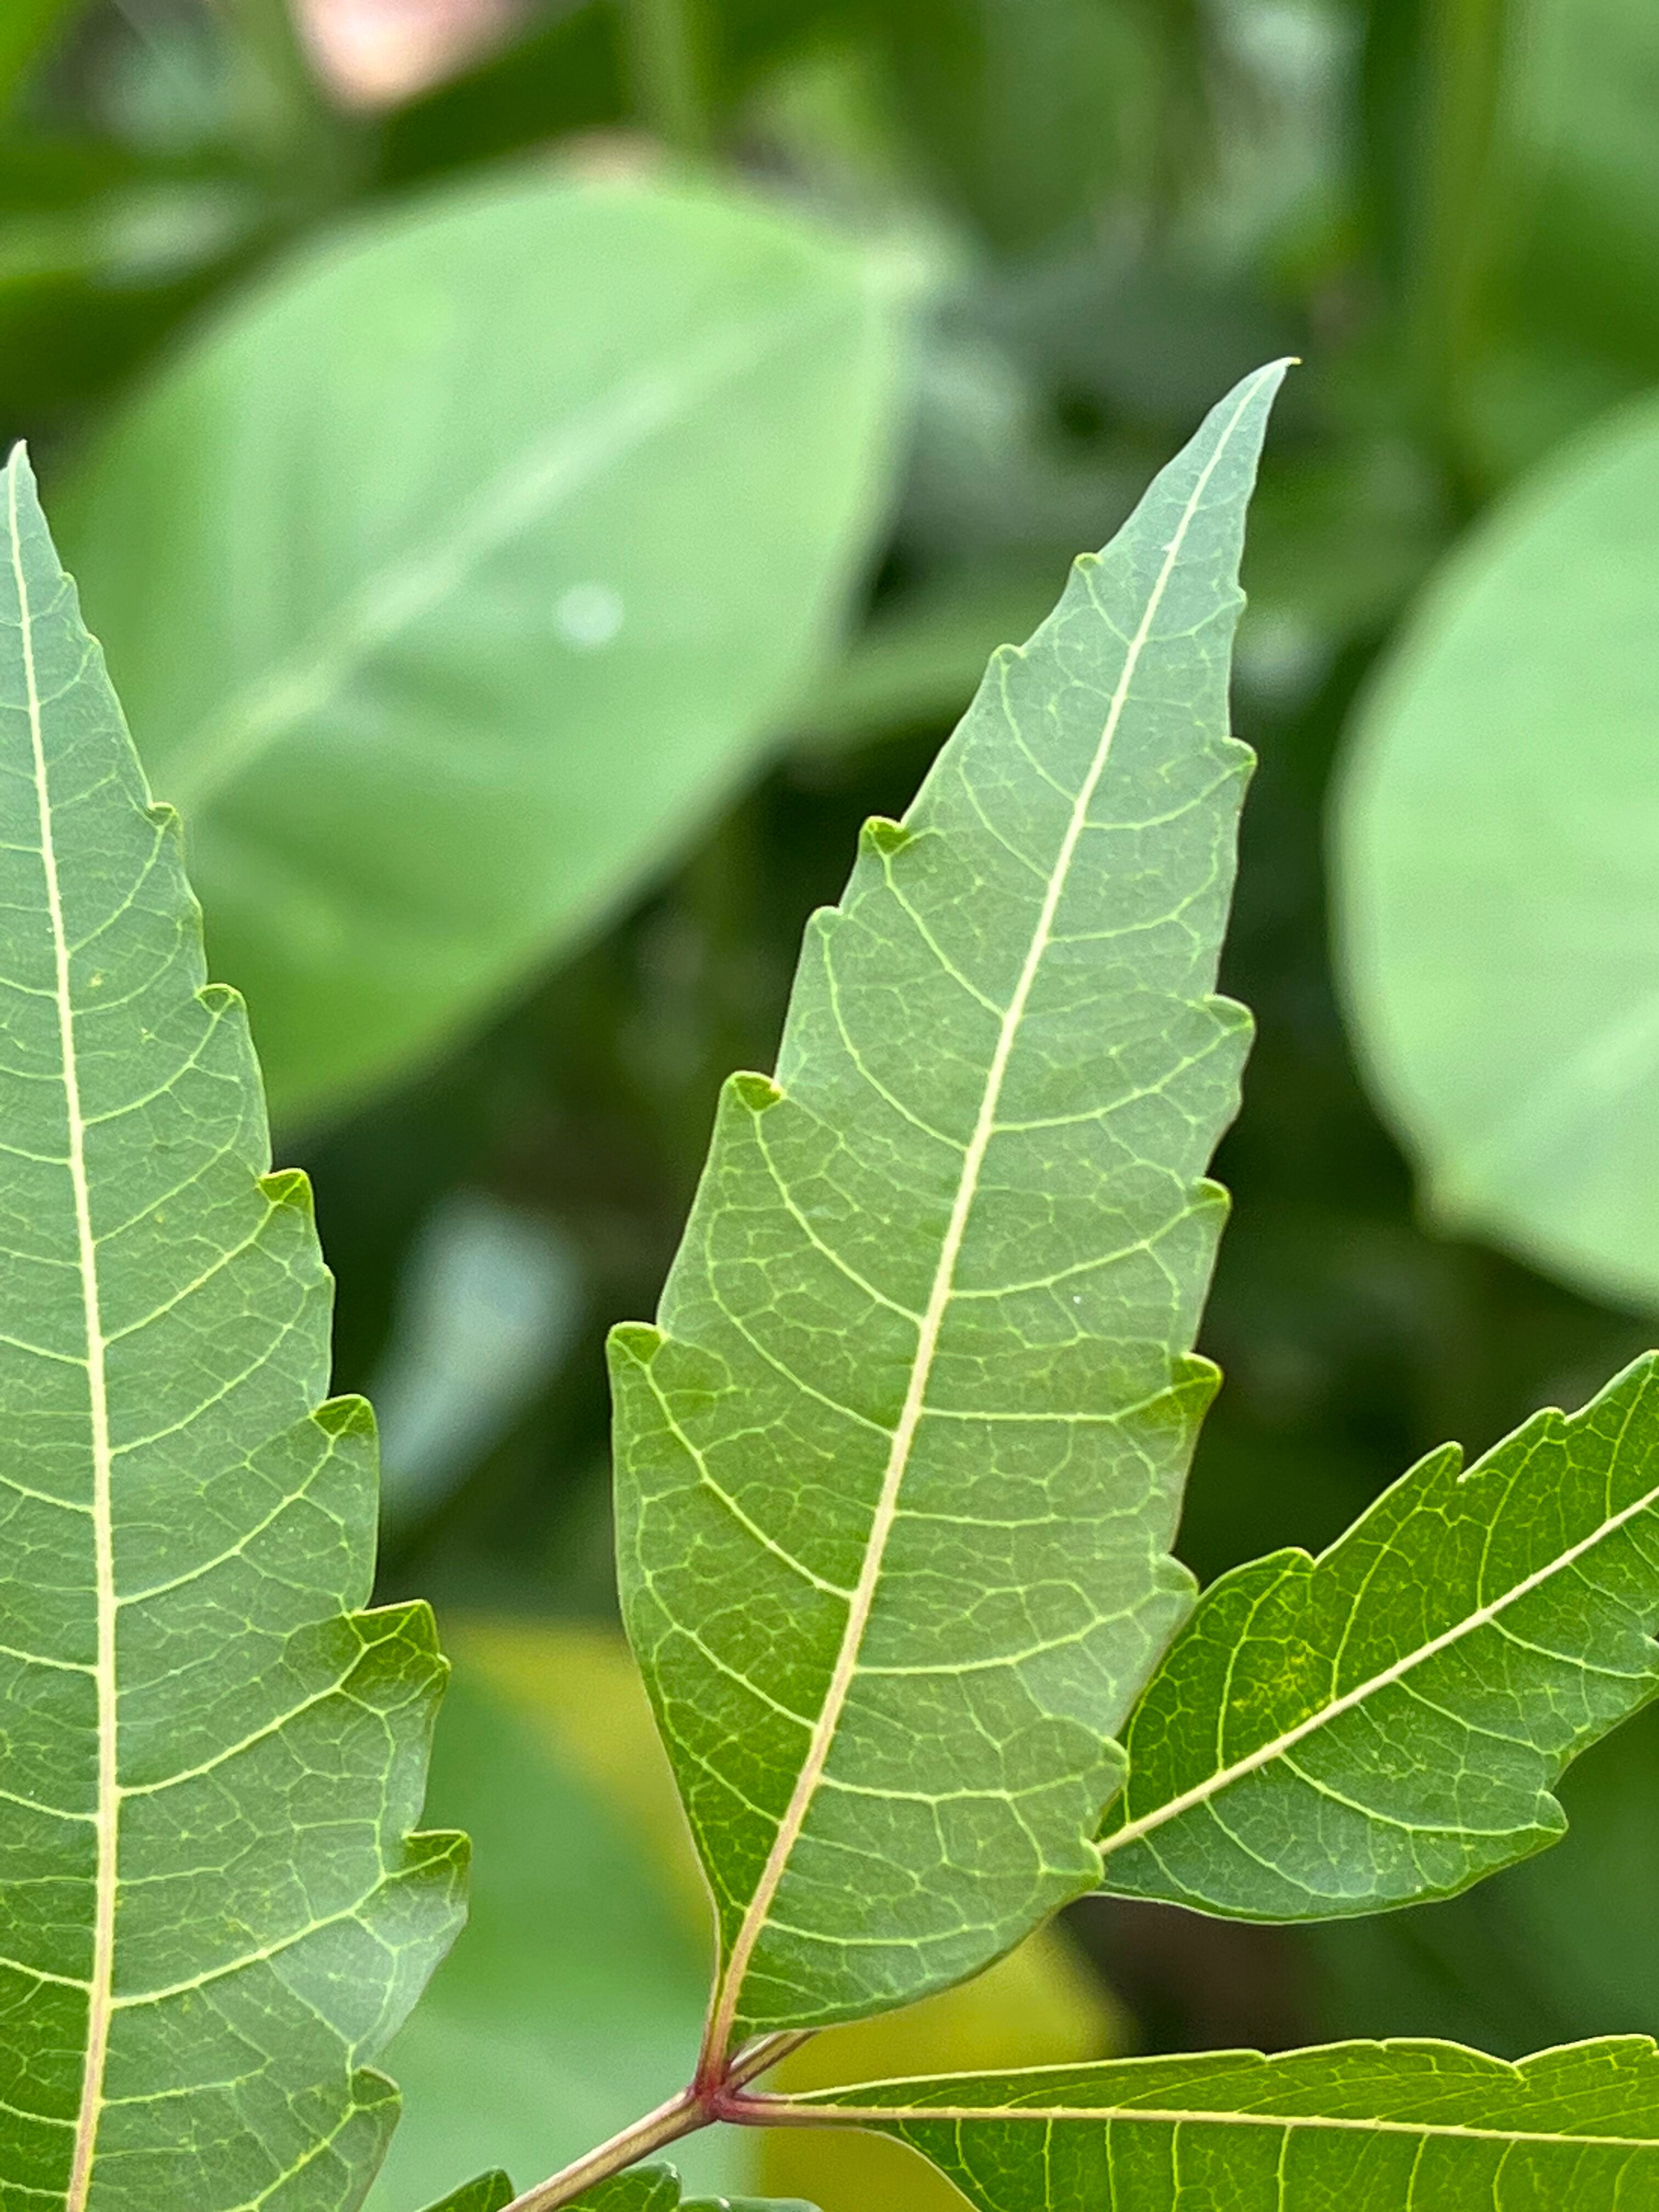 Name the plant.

neem
